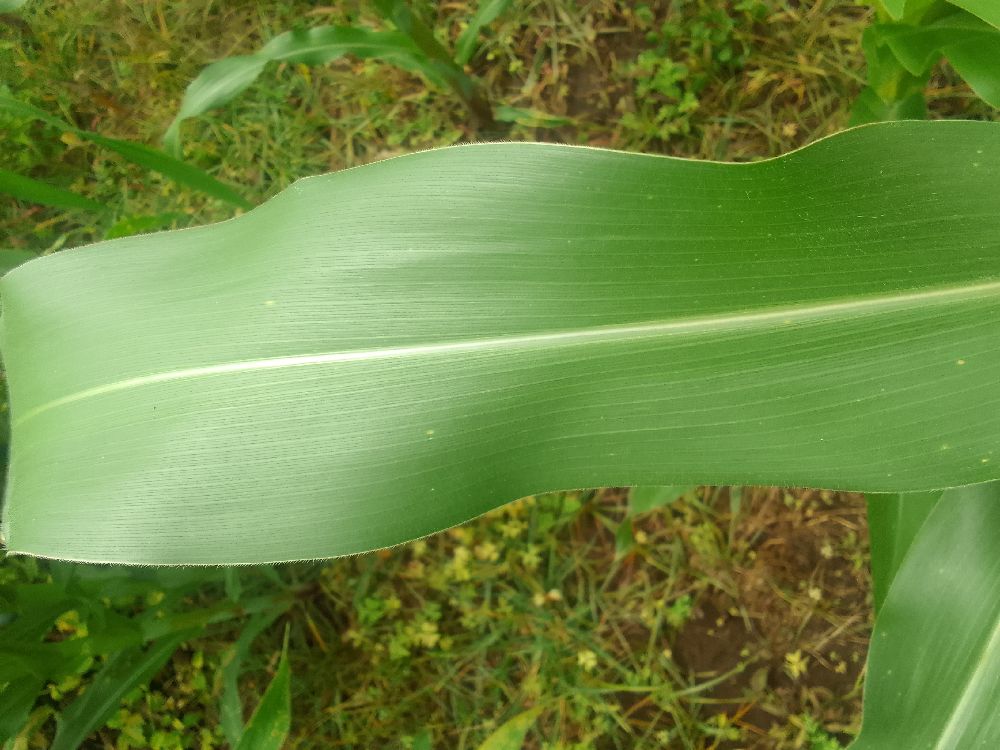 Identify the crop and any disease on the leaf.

maize, healthy
